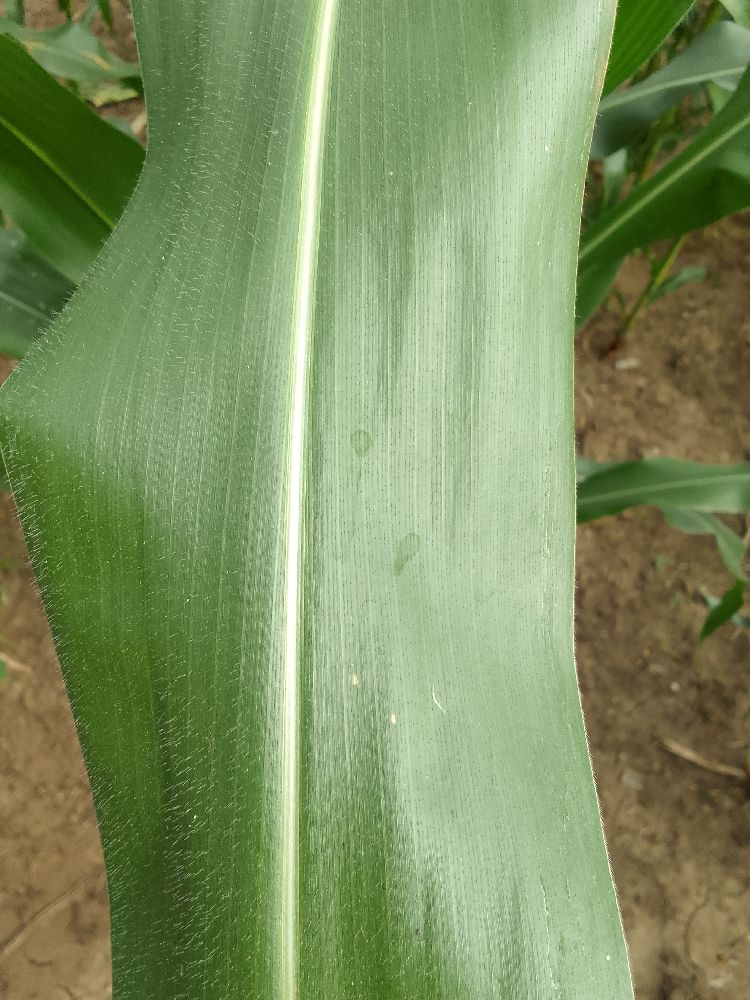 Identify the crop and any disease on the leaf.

maize, healthy
